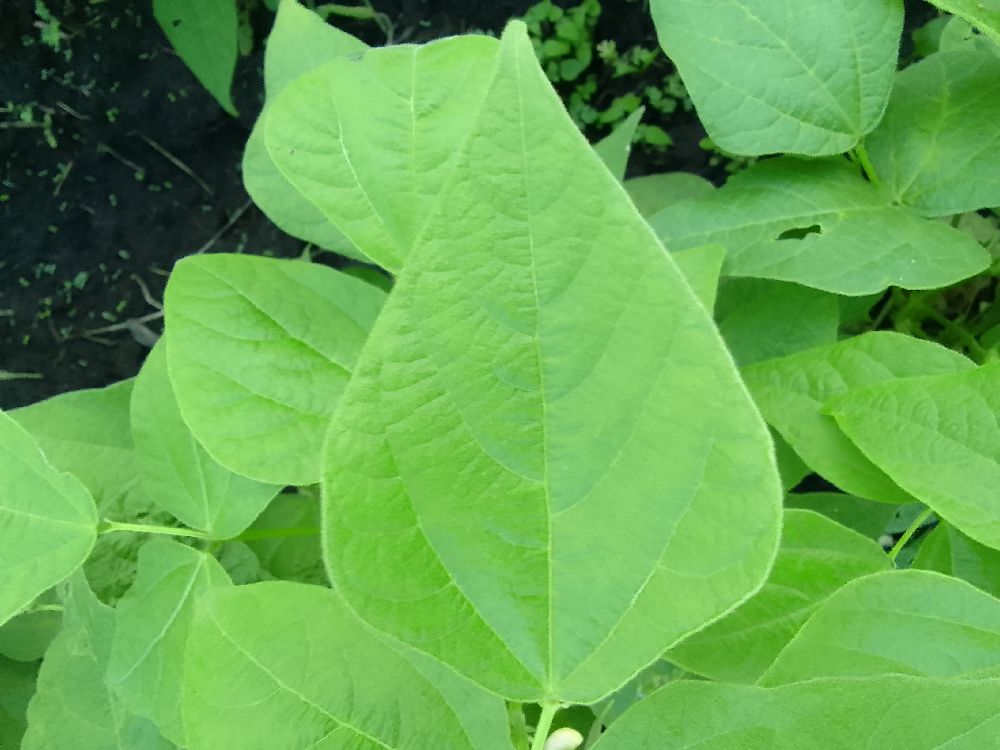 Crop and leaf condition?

common bean, healthy
